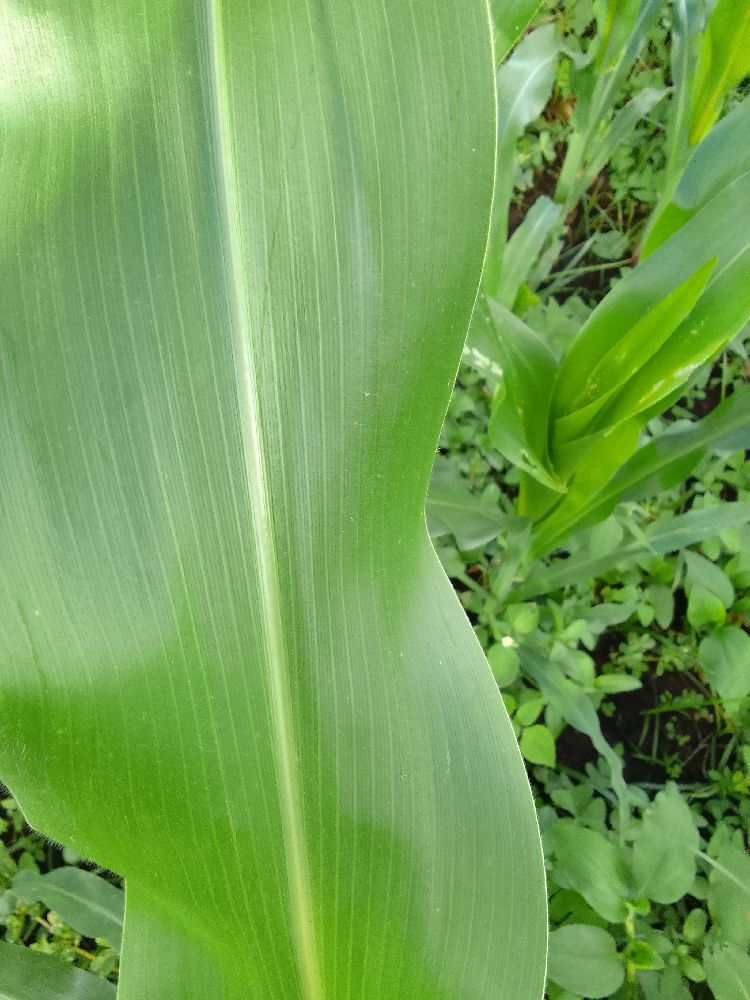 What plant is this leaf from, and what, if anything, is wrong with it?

maize, healthy
